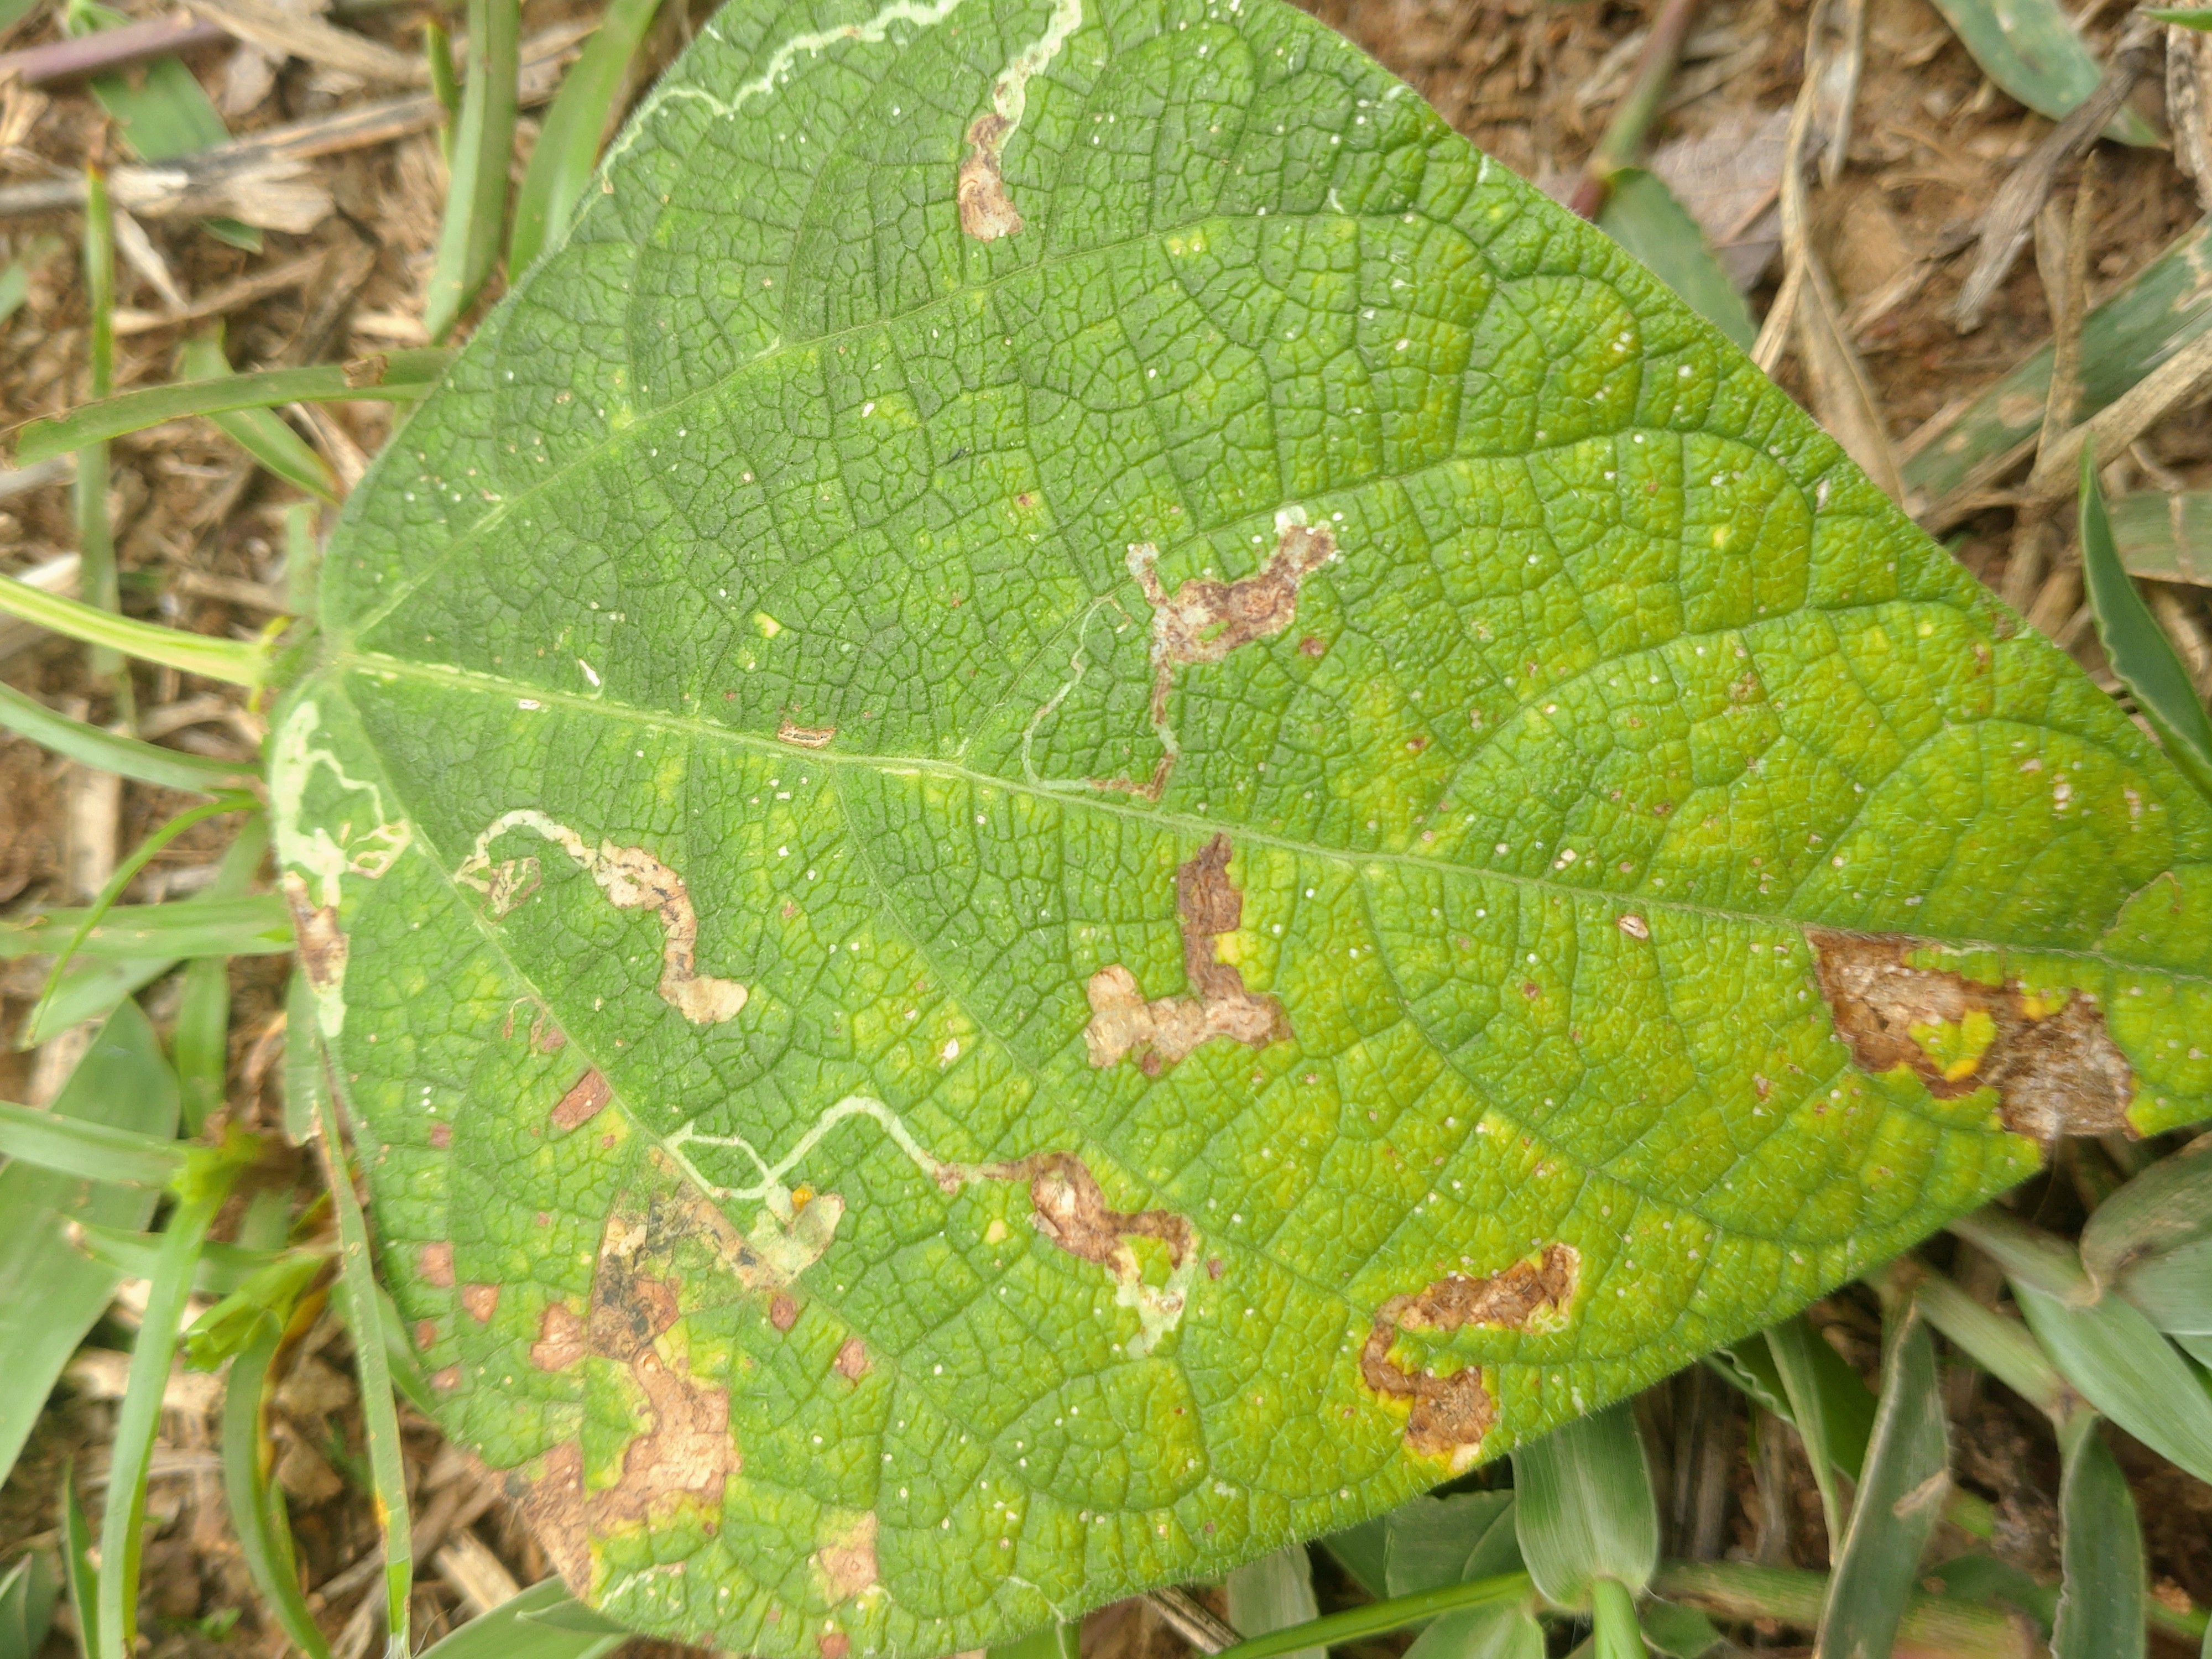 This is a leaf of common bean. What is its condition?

rust
